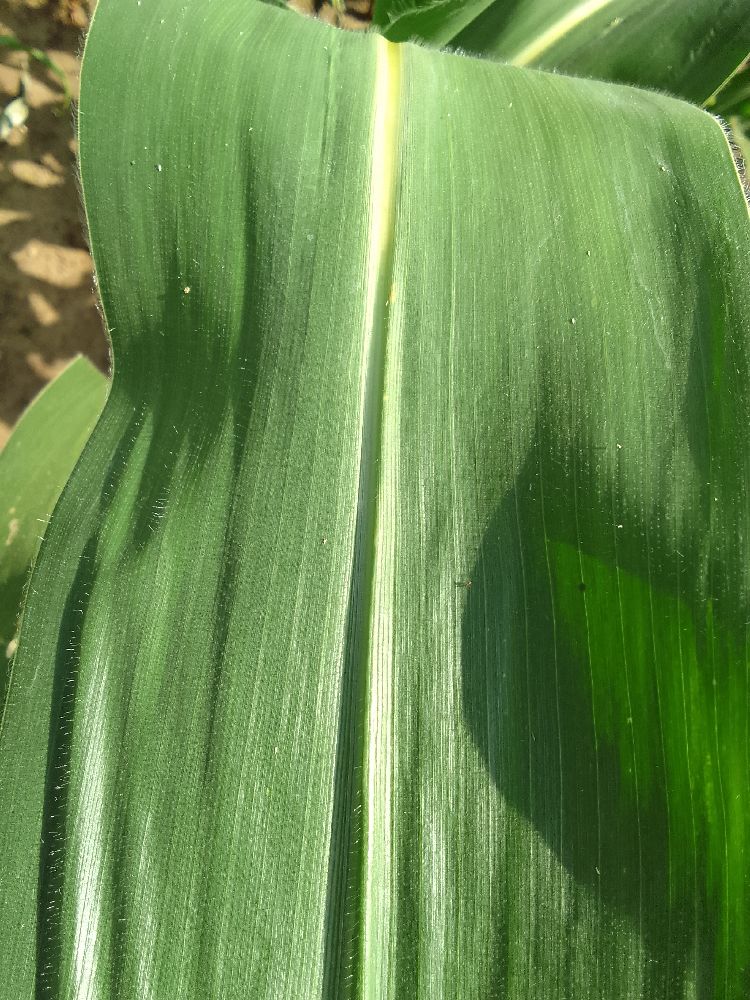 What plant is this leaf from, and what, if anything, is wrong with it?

maize, healthy
